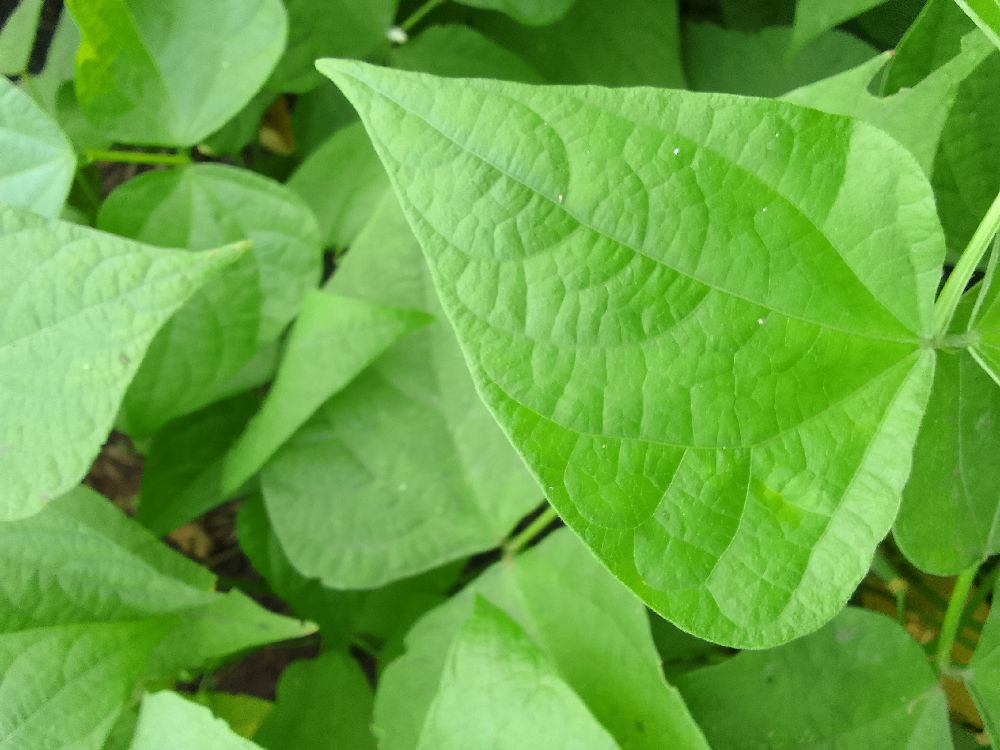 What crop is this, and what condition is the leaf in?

common bean, healthy
